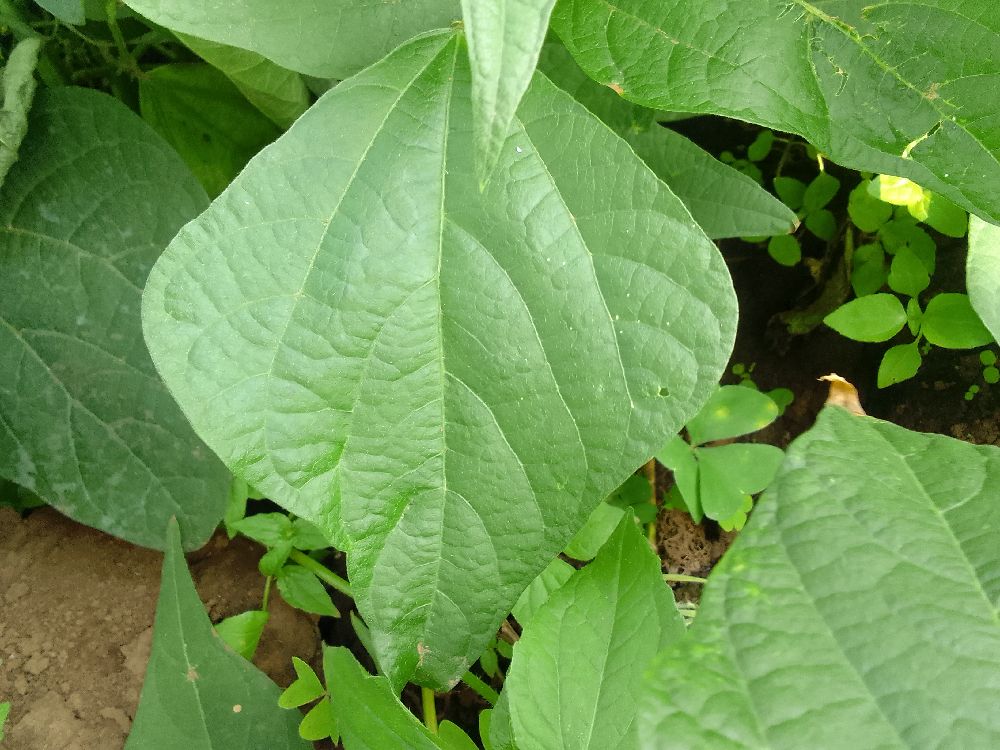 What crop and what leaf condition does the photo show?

common bean, healthy
